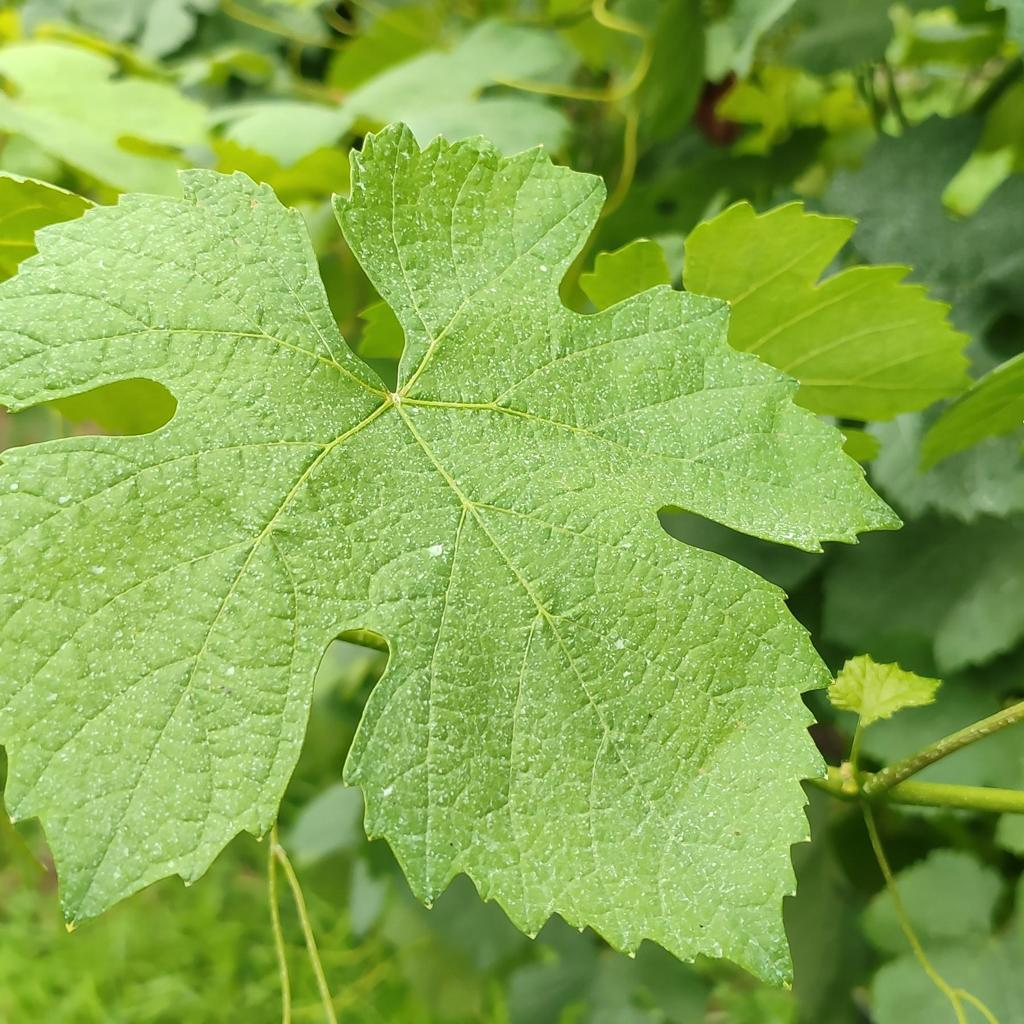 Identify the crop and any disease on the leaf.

grapevine, healthy
